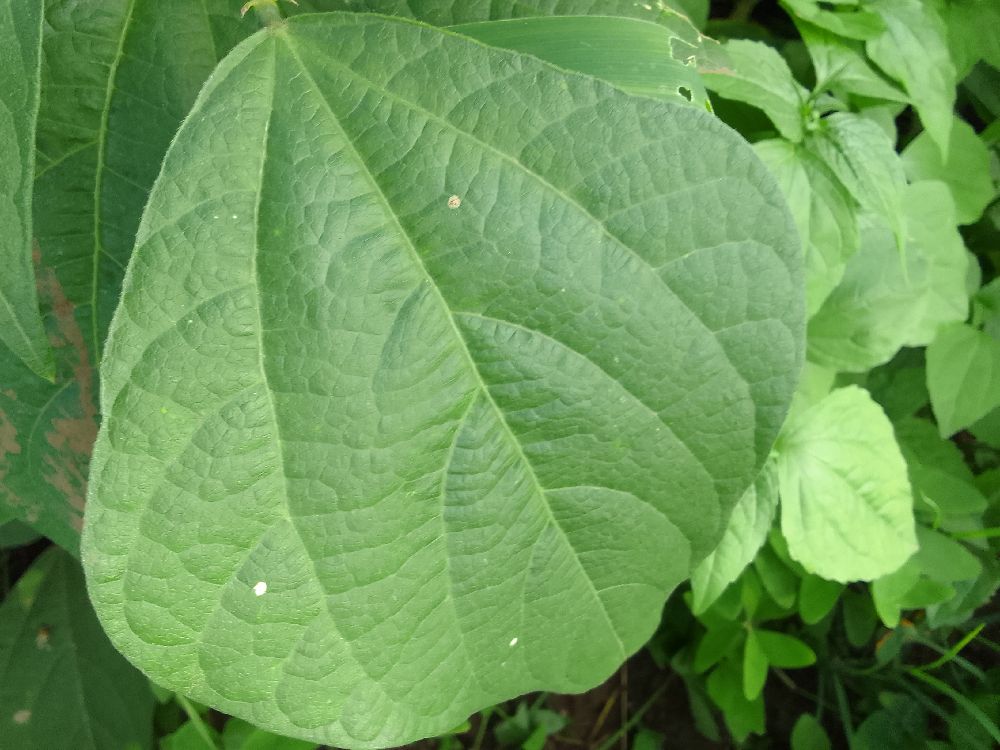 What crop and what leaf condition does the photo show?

common bean, healthy
